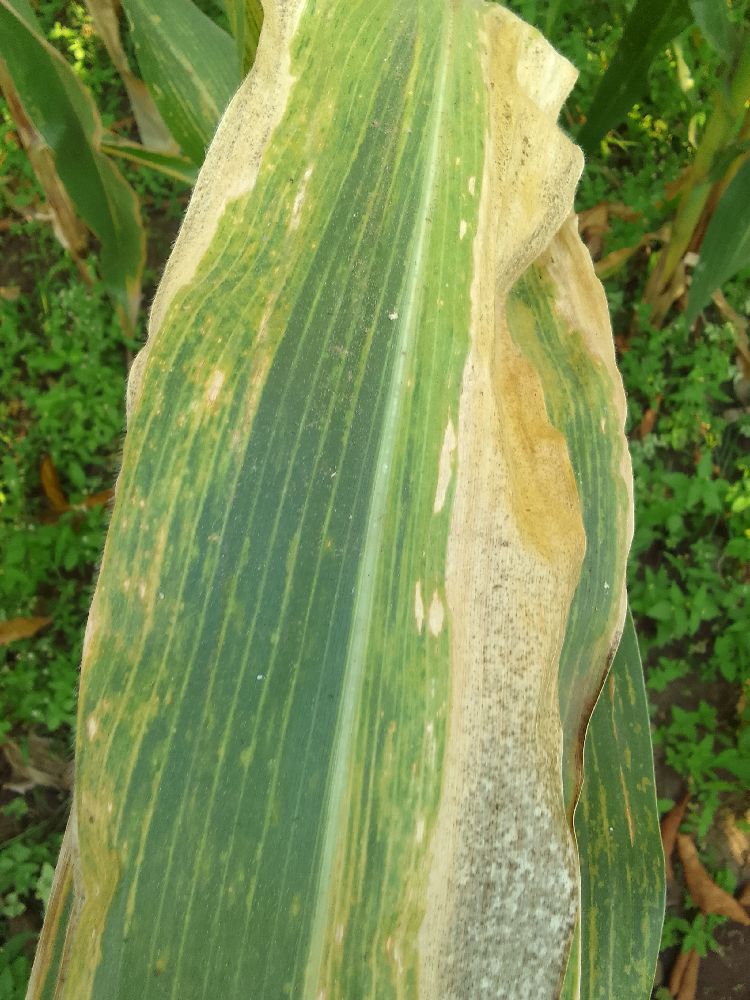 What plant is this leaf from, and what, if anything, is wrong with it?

maize, maize lethal necrosis
